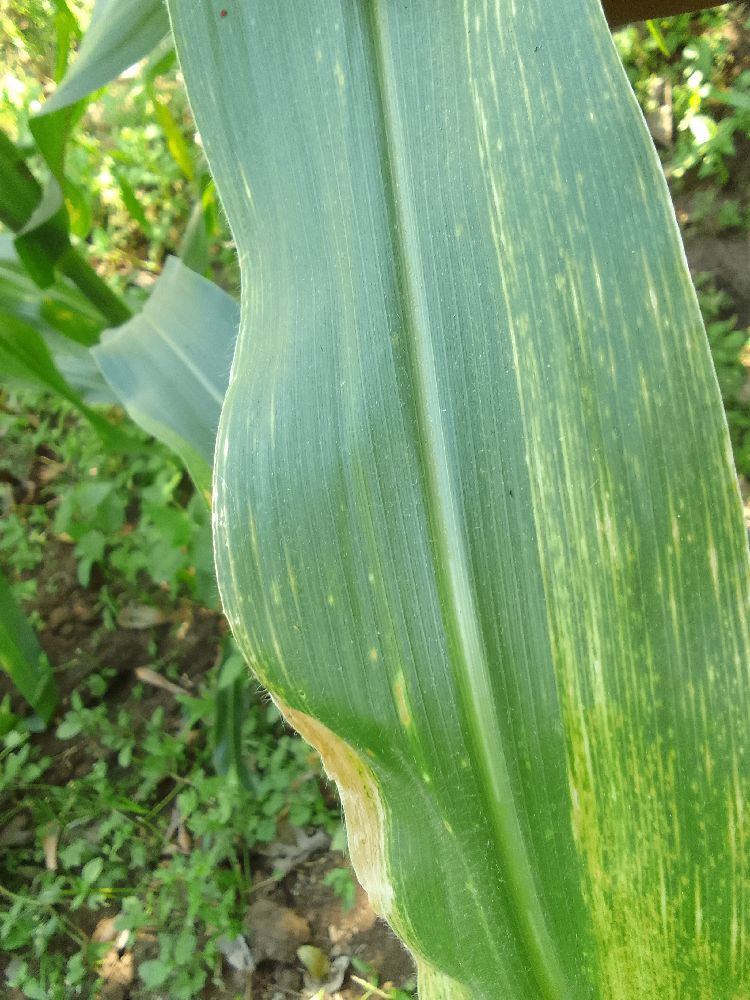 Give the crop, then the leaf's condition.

maize, maize lethal necrosis
